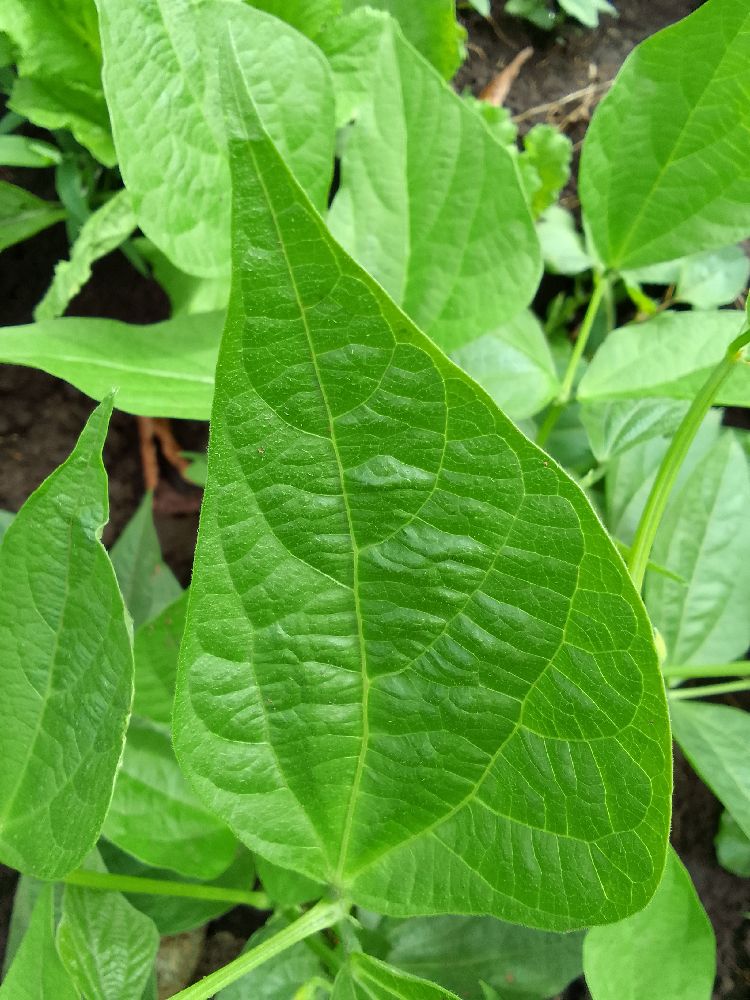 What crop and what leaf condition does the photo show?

common bean, healthy
